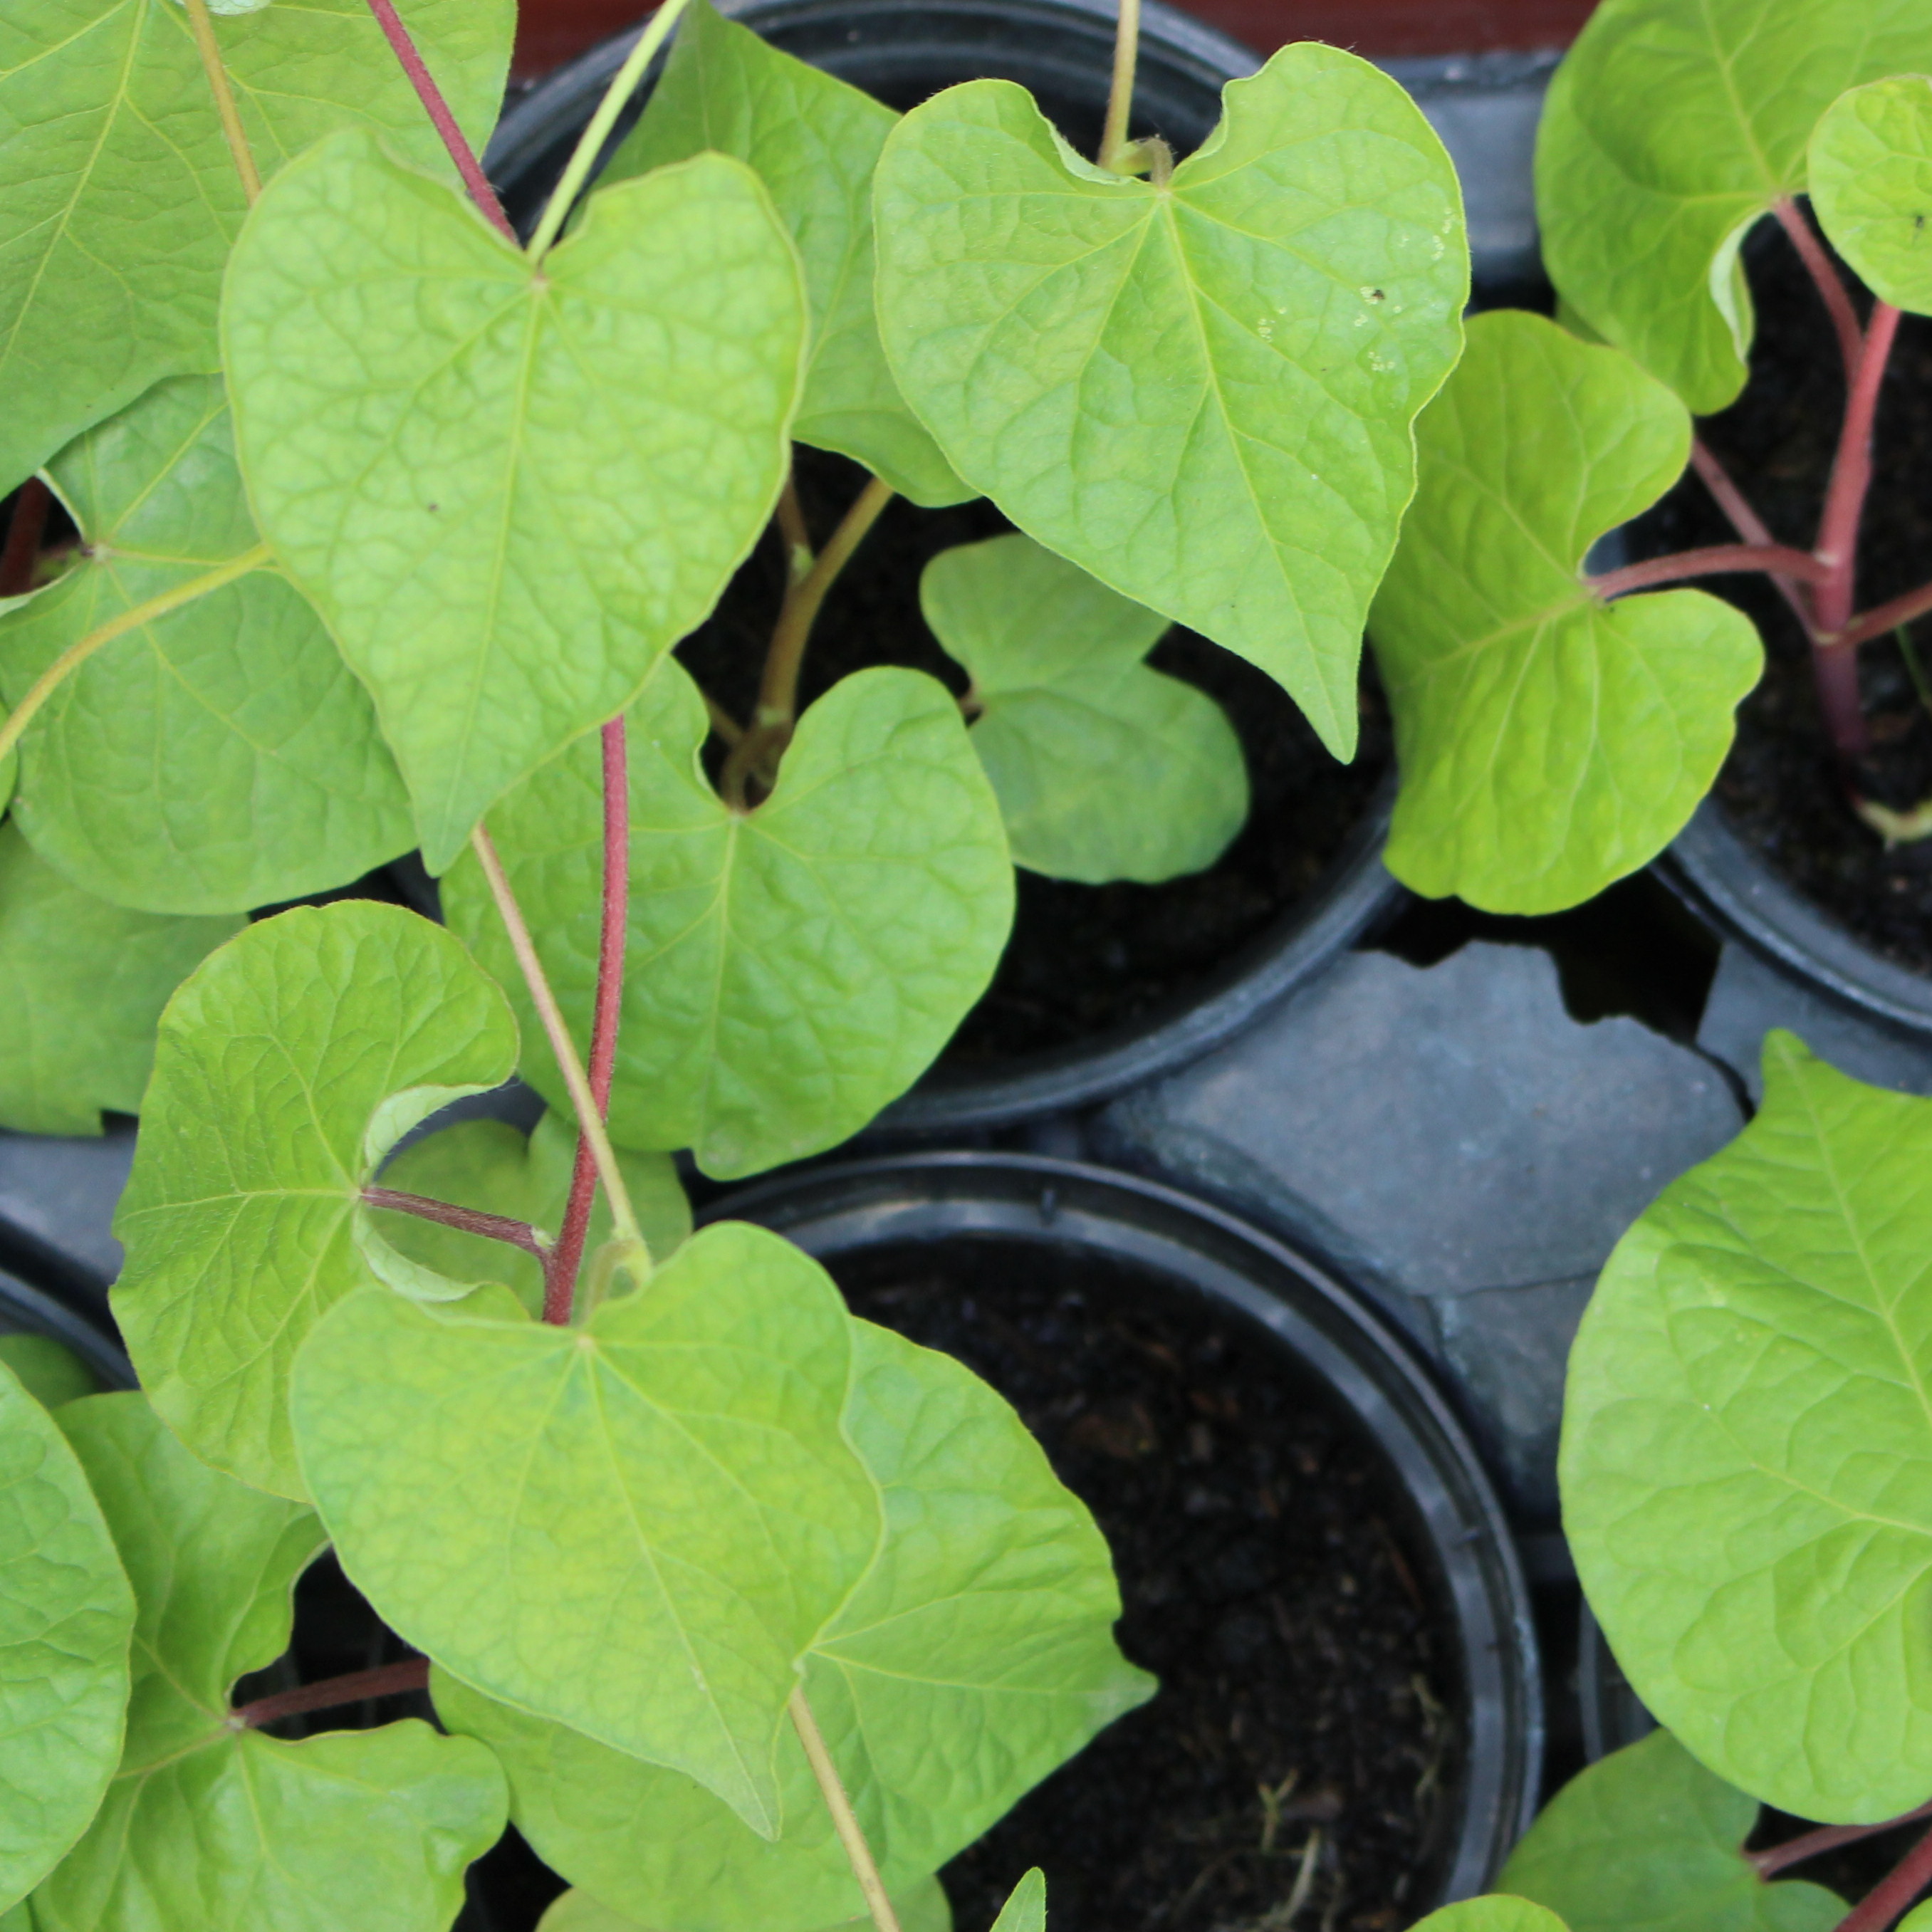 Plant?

Convolvulus arvensis
